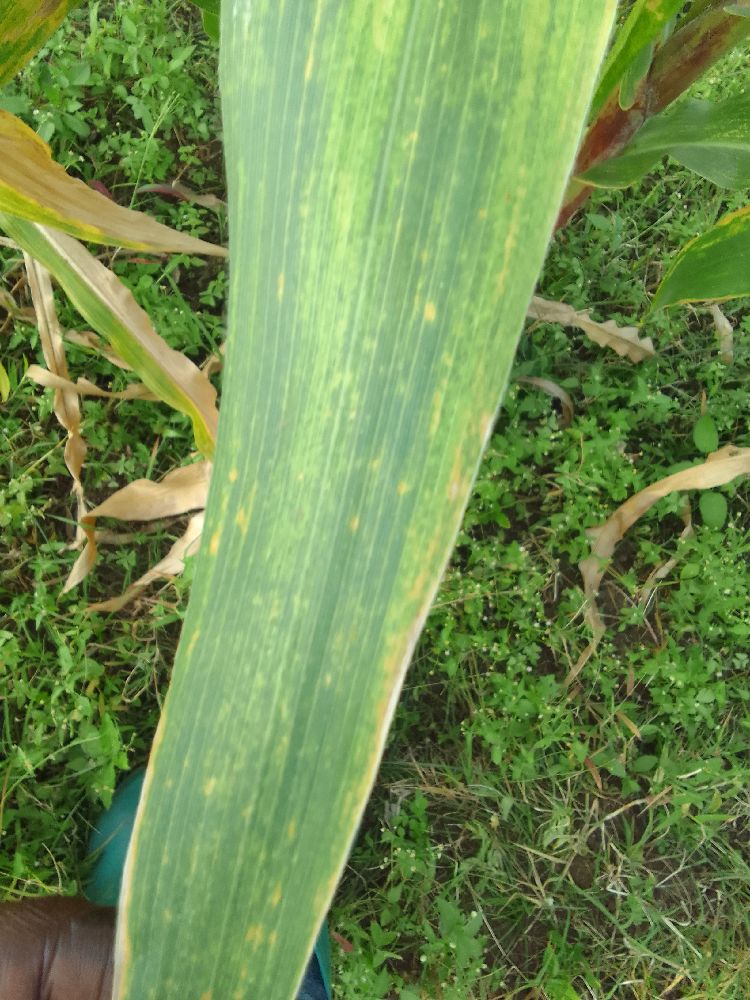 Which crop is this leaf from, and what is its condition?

maize, maize lethal necrosis
